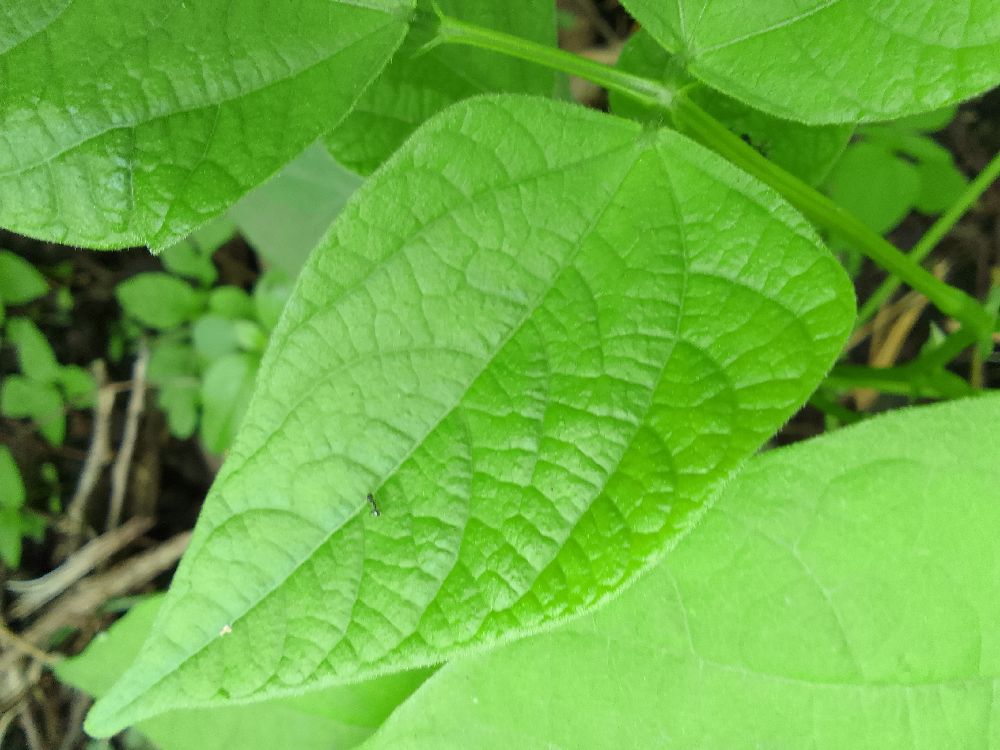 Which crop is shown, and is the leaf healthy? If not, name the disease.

common bean, healthy
